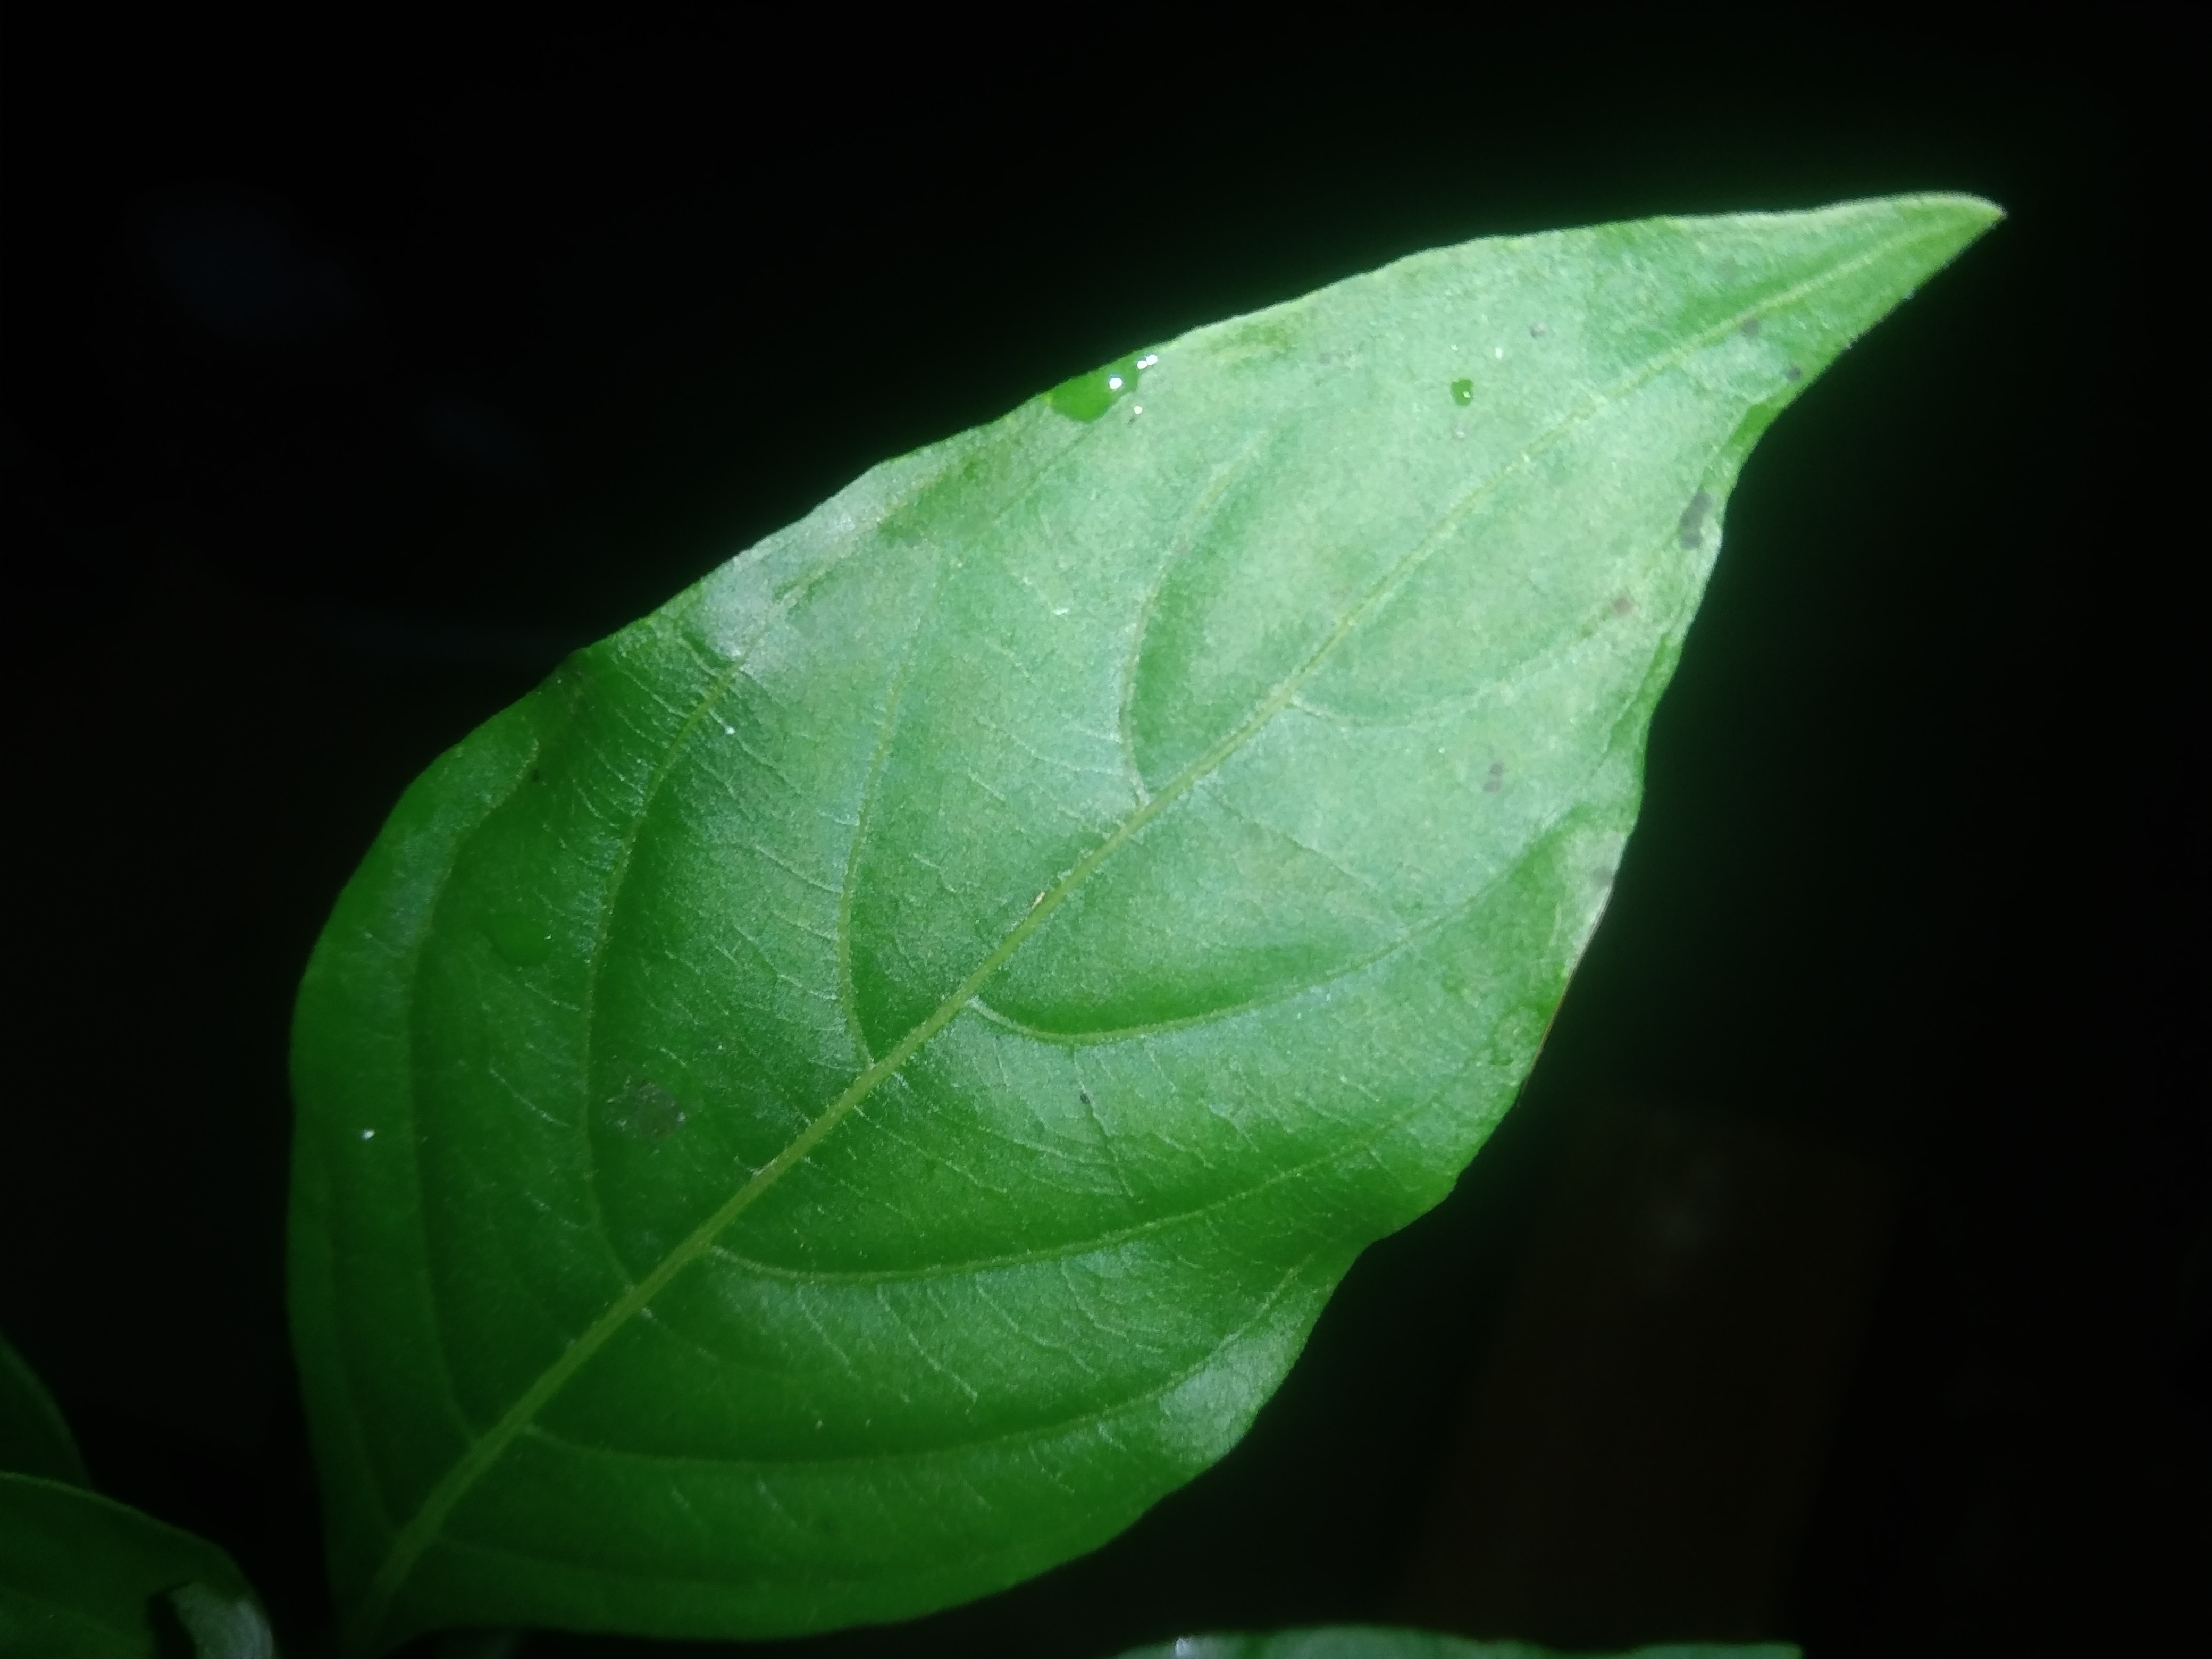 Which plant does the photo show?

vasaka
